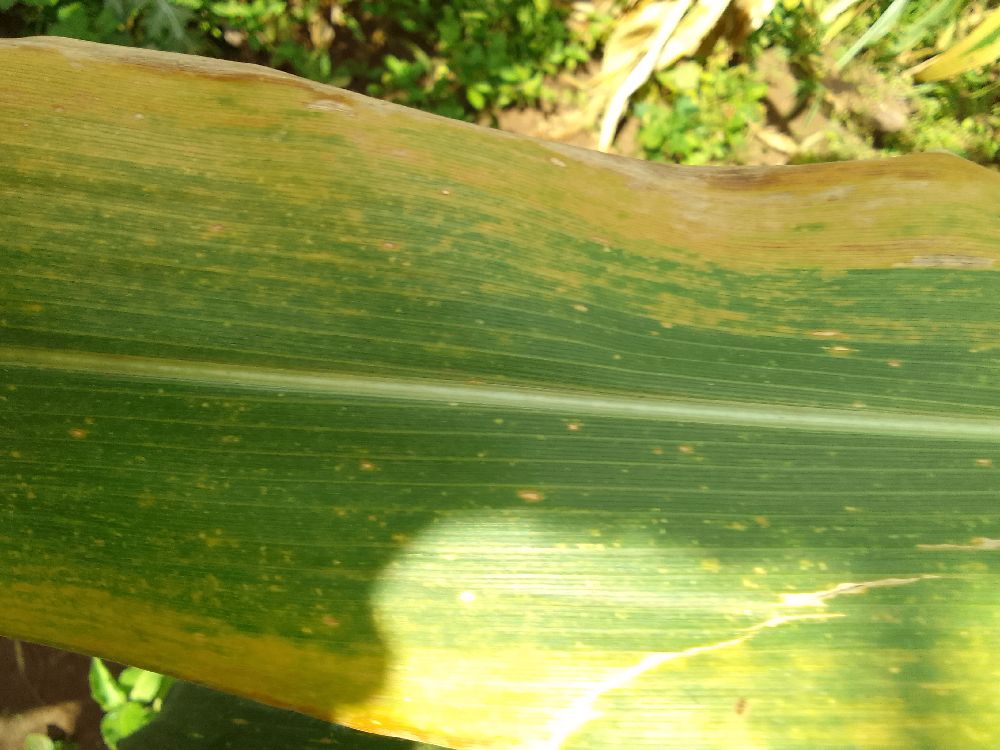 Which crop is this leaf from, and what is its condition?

maize, maize lethal necrosis
